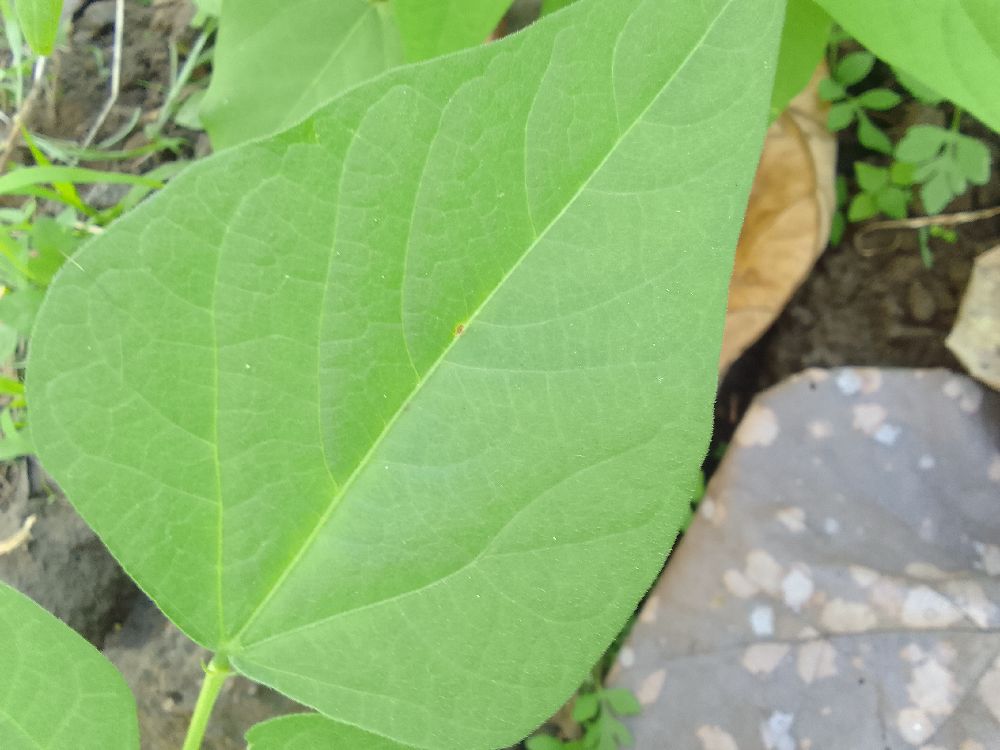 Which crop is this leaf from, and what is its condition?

common bean, healthy
